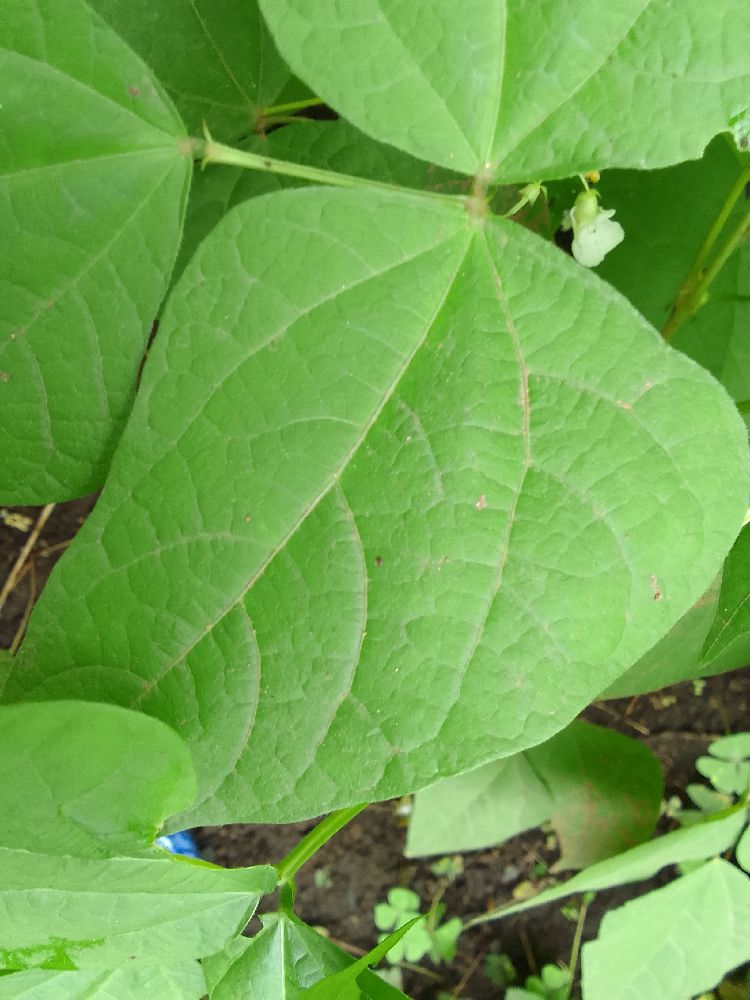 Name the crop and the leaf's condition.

common bean, healthy
